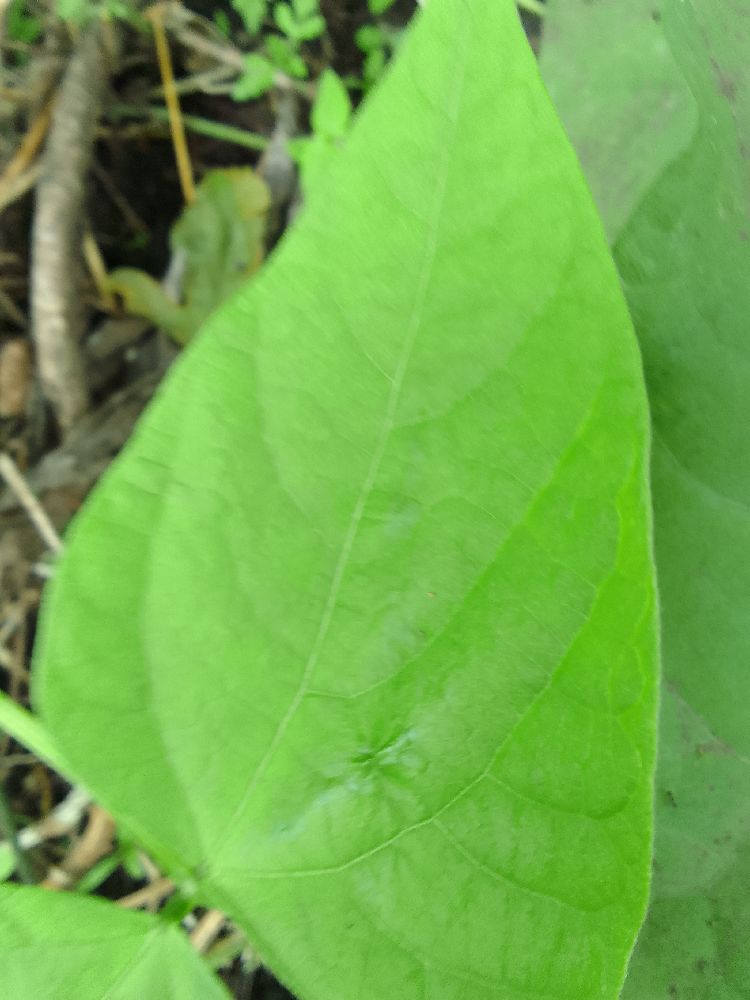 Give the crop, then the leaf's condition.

common bean, healthy
